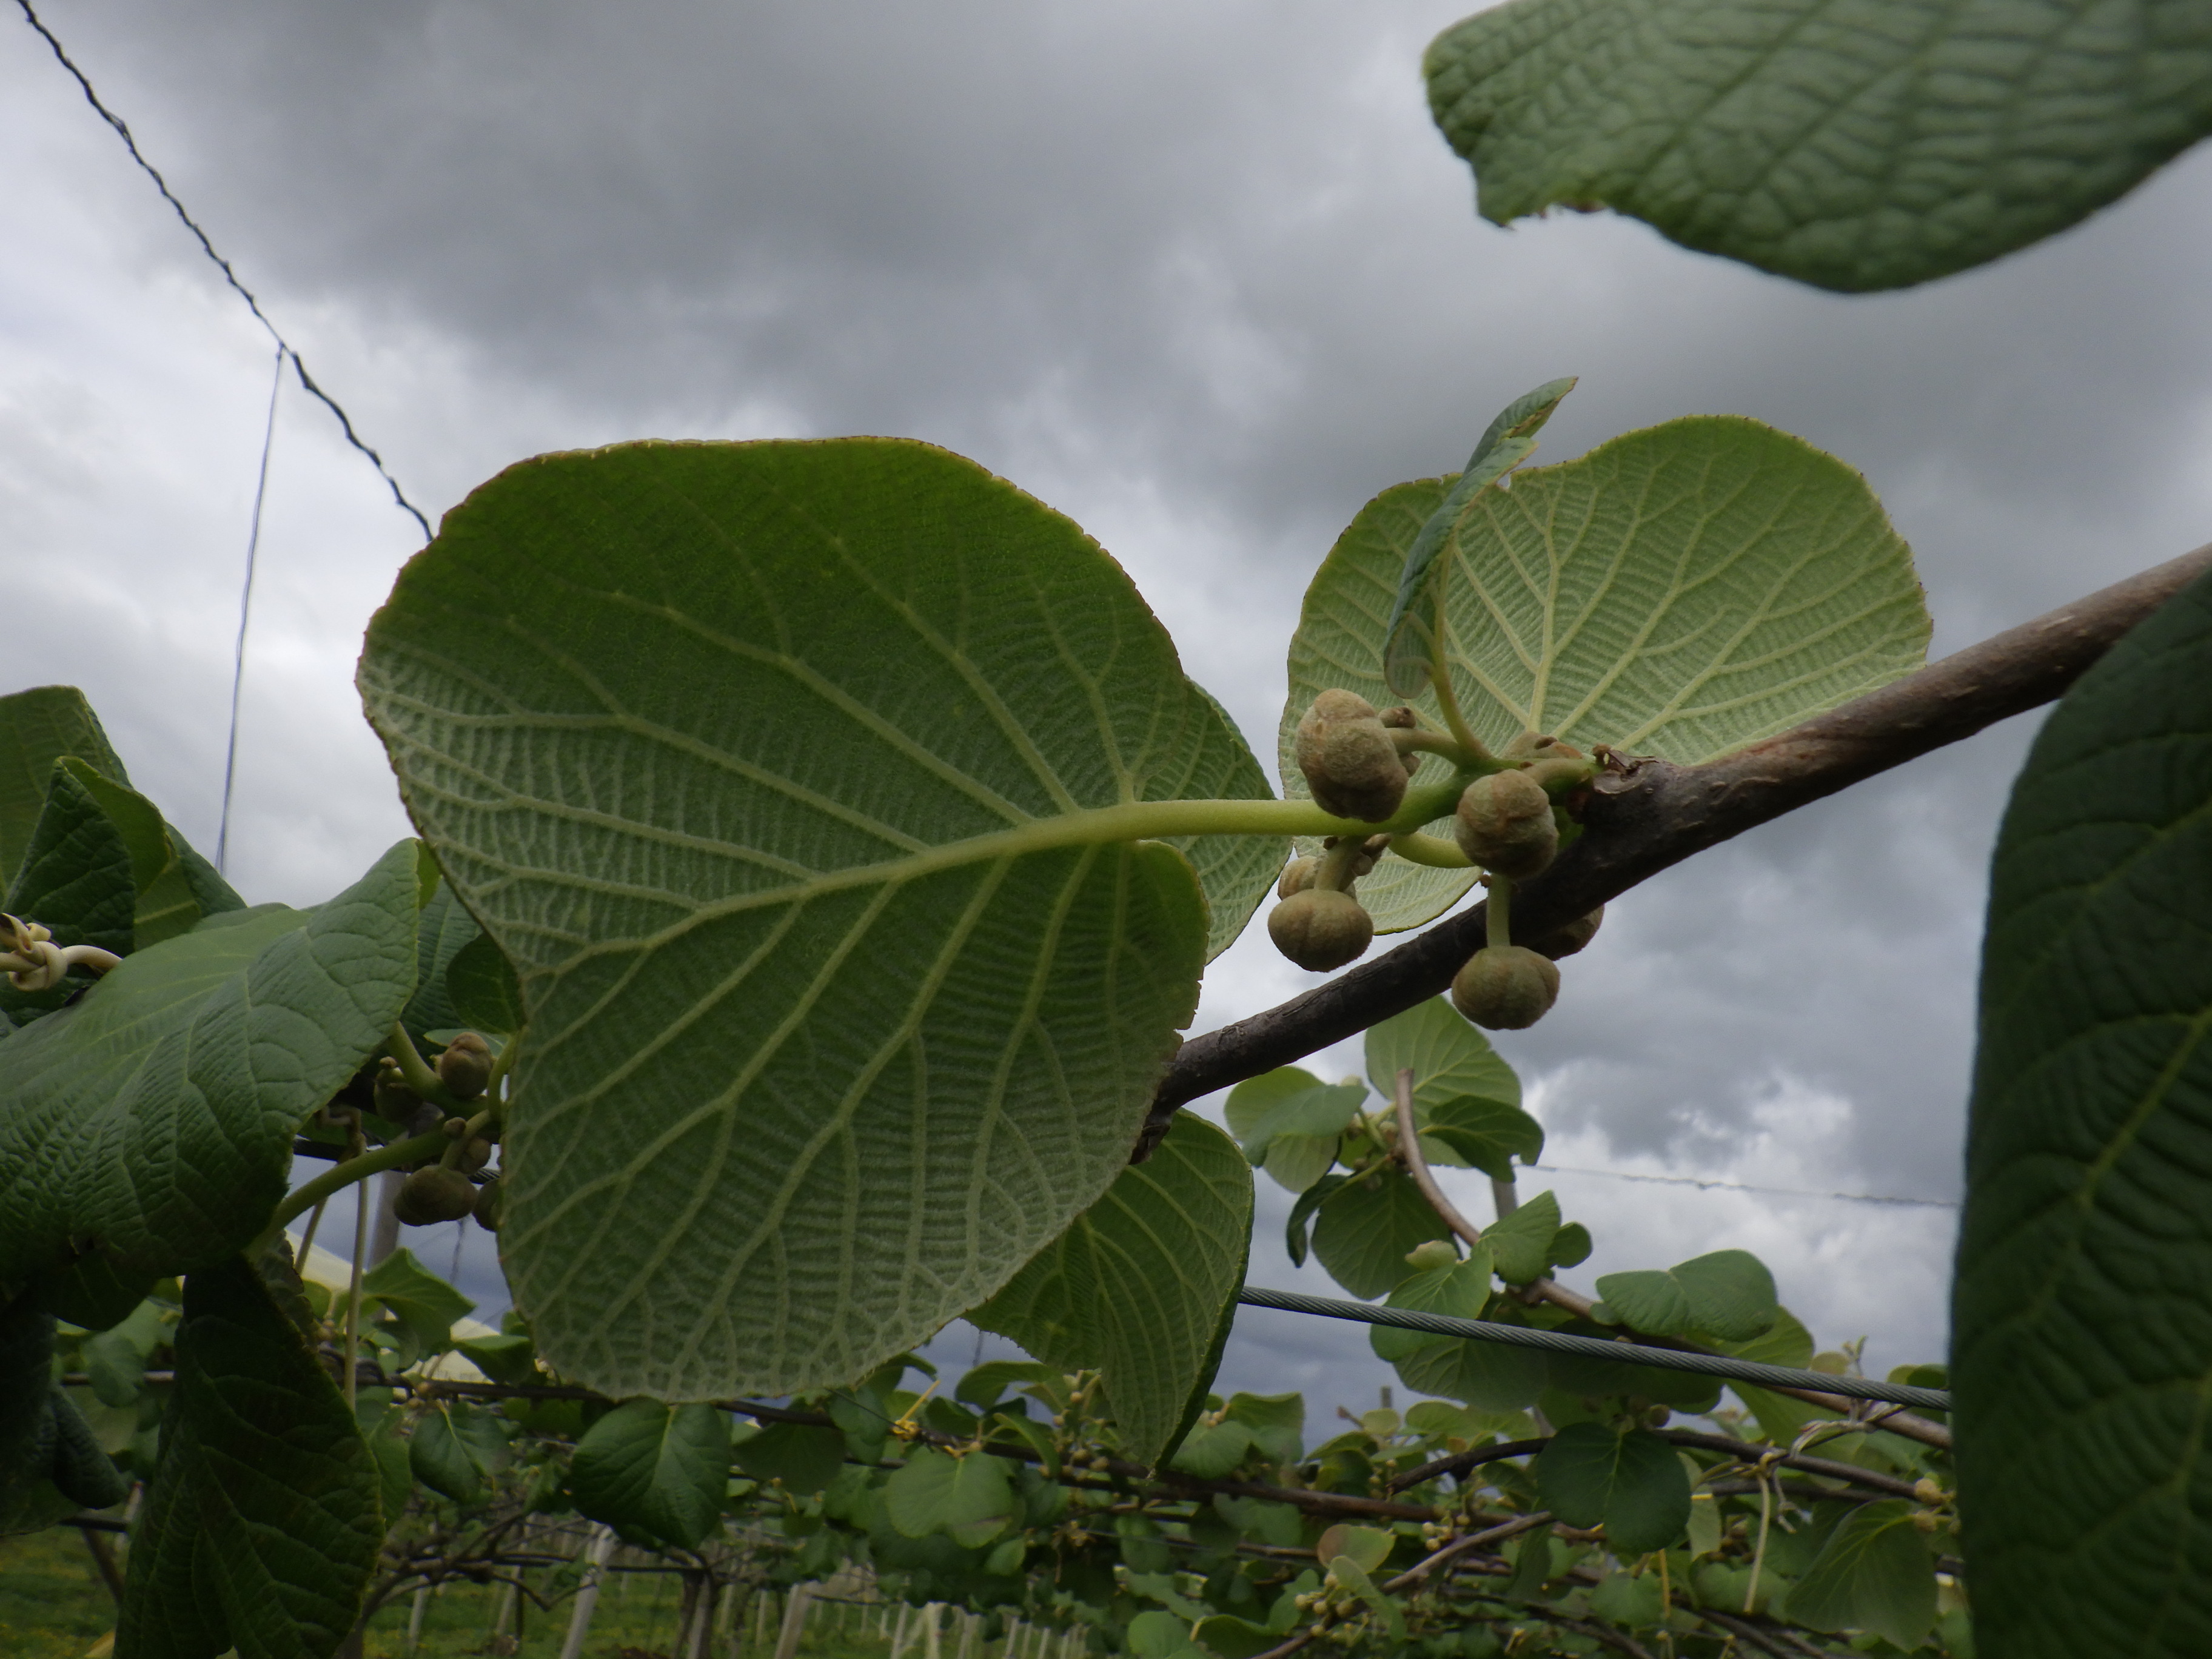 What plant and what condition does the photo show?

kiwi, healthy
